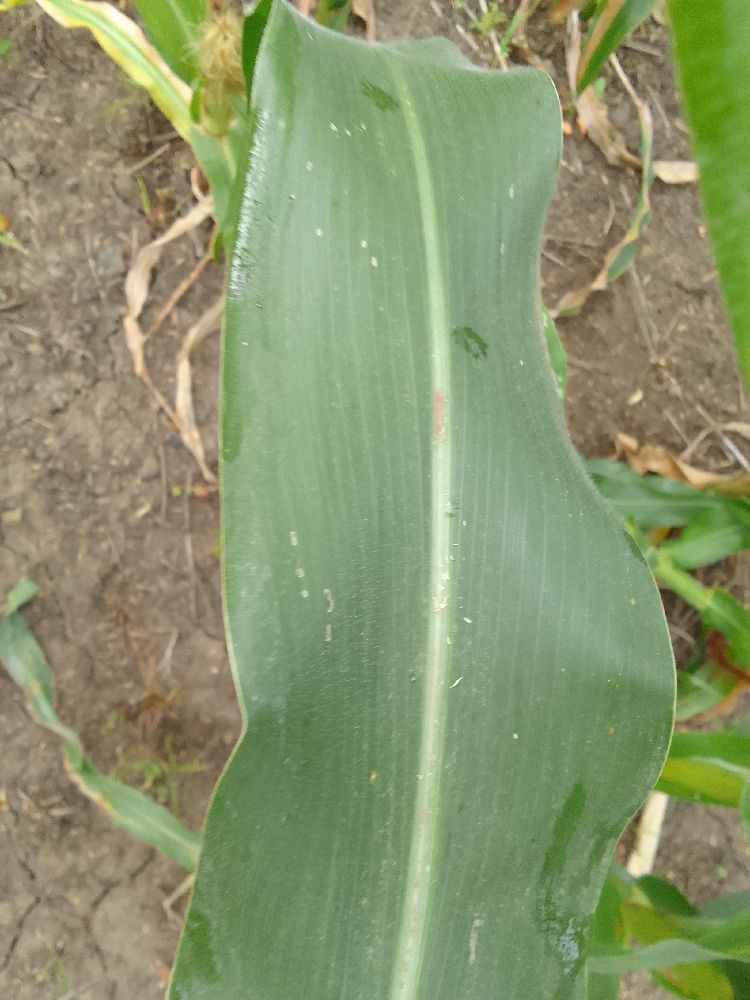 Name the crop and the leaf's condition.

maize, healthy
